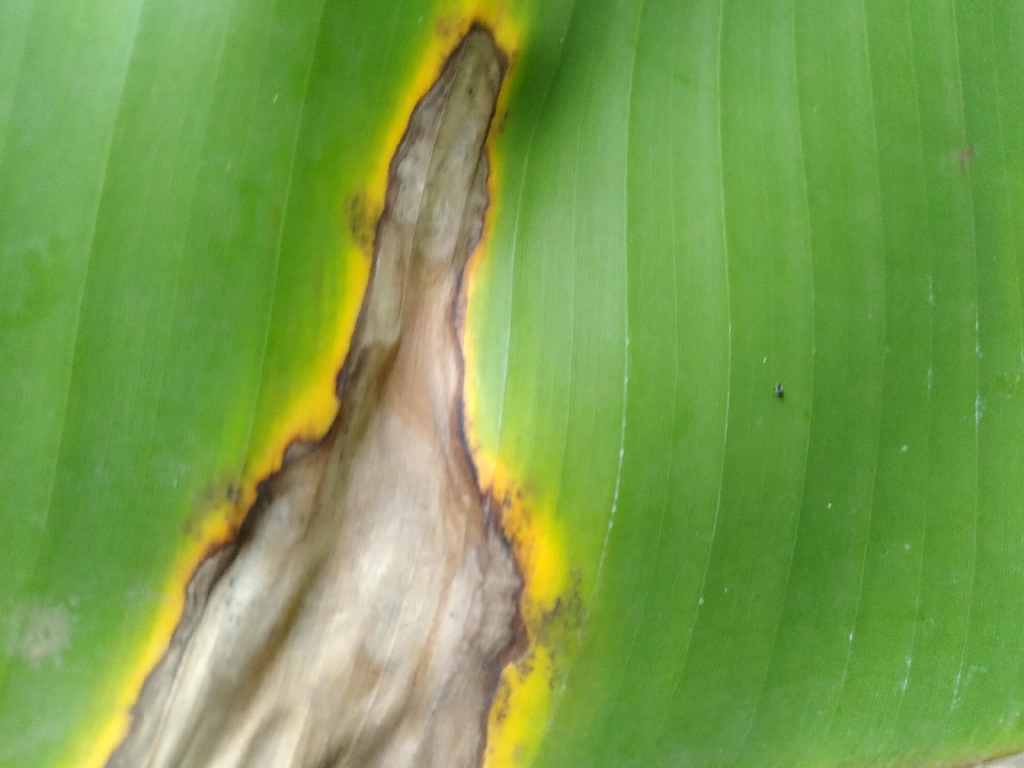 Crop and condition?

banana, black sigatoka
